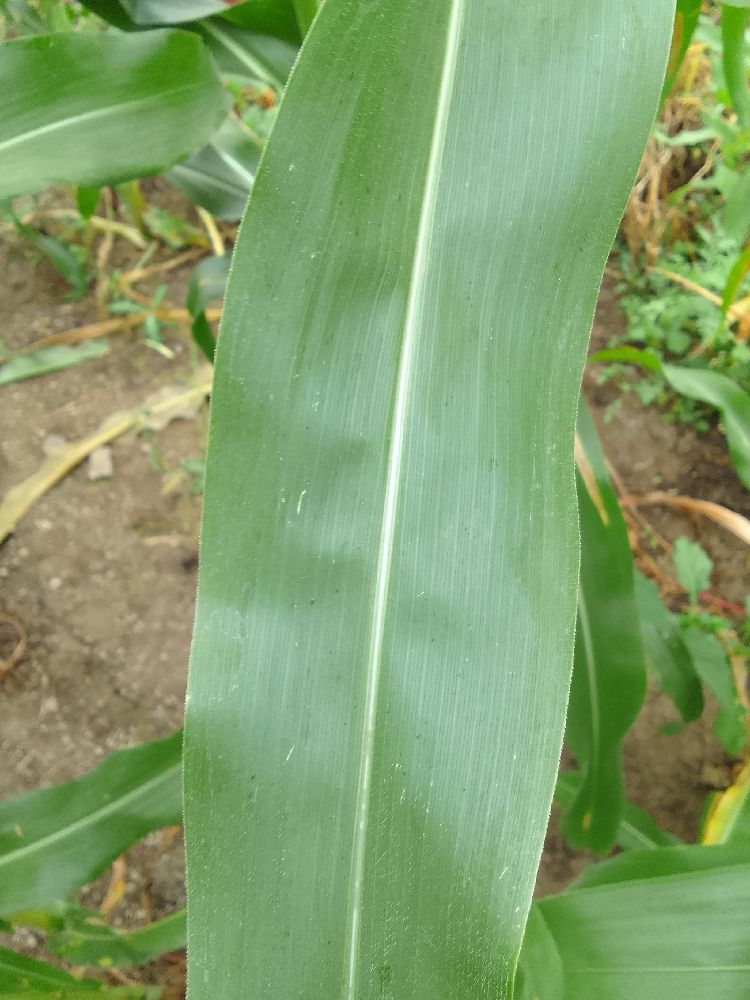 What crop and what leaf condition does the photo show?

maize, healthy
